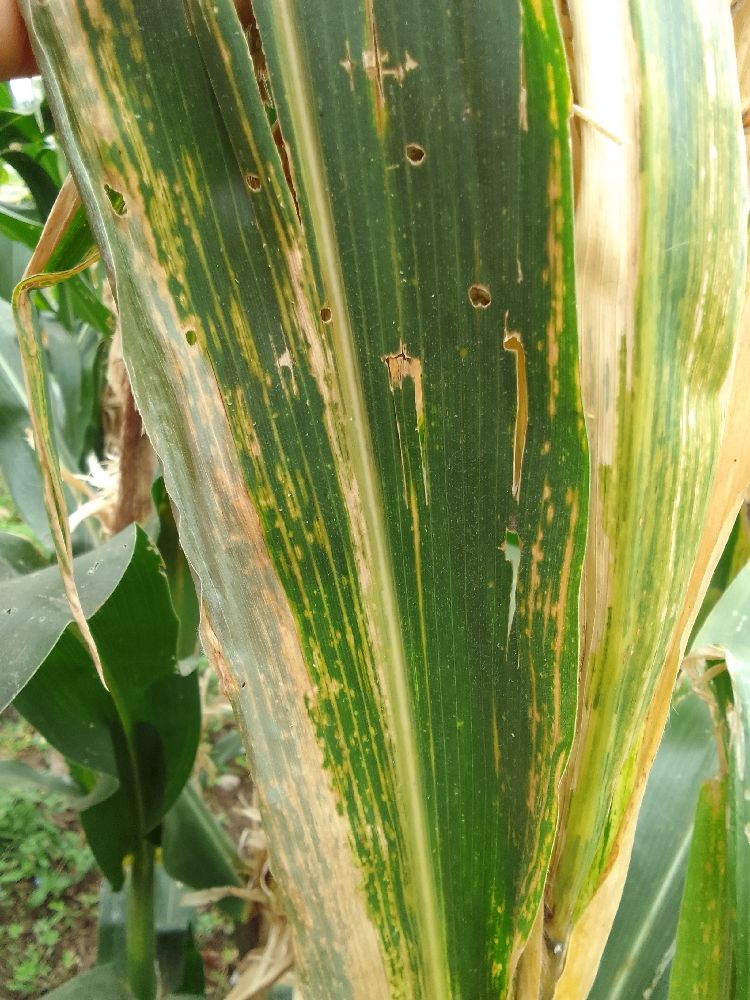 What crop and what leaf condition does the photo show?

maize, maize lethal necrosis
